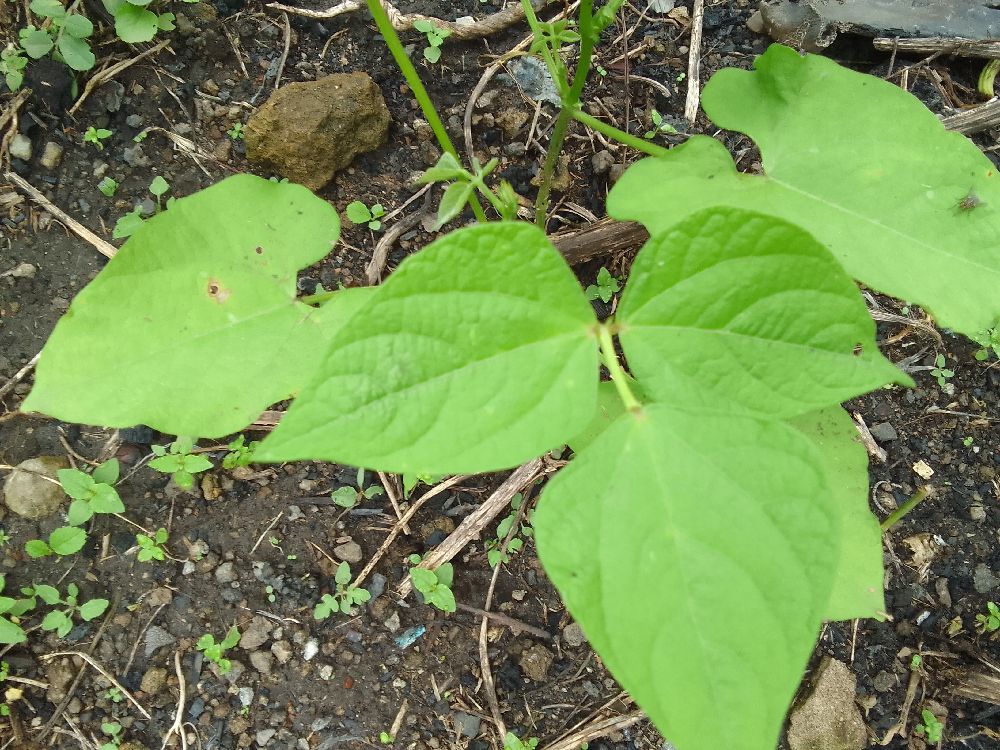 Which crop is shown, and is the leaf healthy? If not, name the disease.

common bean, healthy
